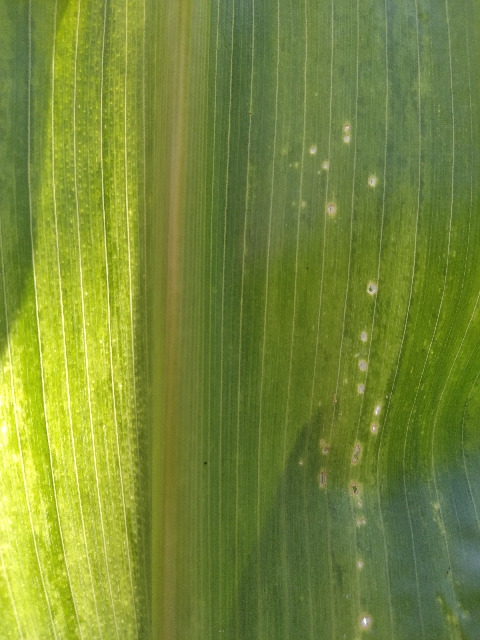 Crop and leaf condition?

maize, maize lethal necrosis
